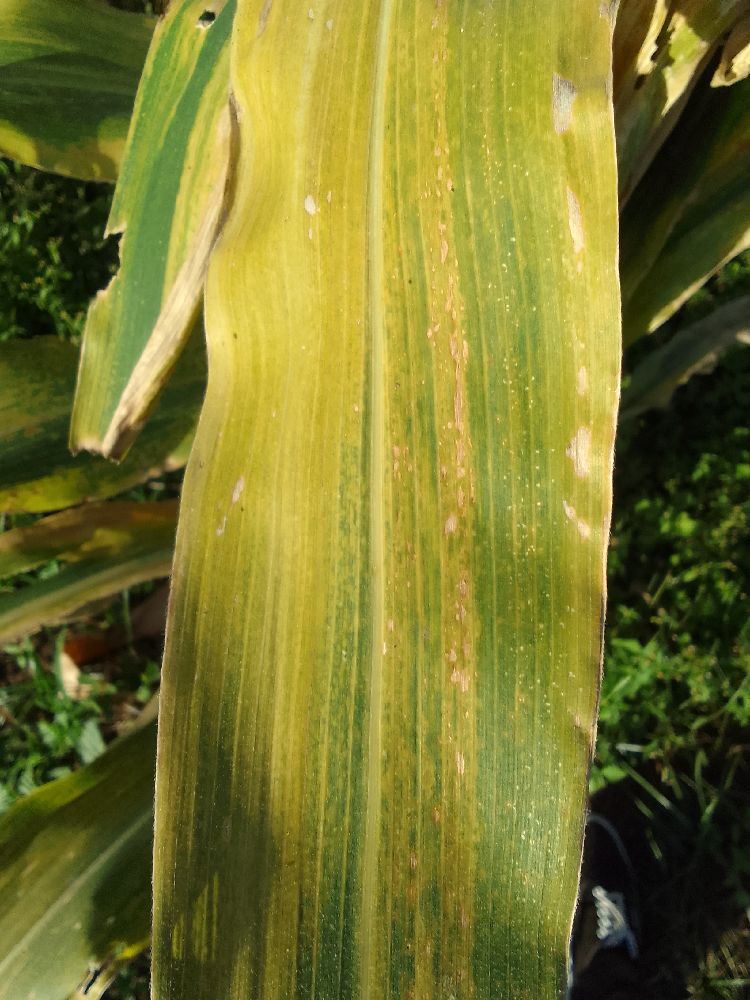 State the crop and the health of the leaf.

maize, maize lethal necrosis
